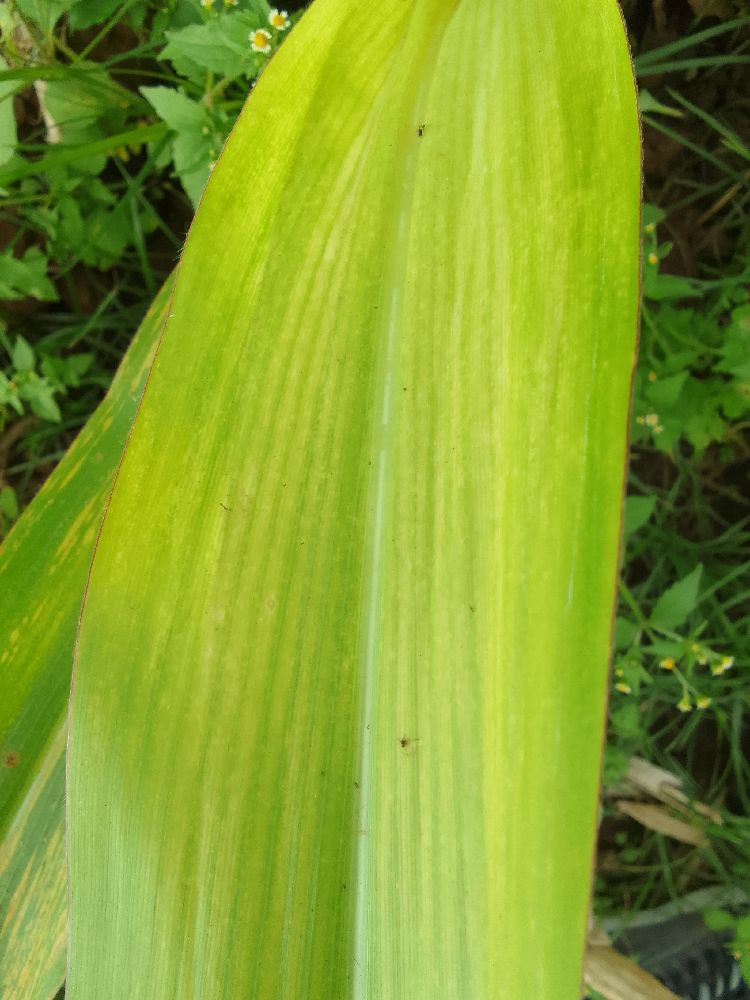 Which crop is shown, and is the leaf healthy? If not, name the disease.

maize, maize lethal necrosis
